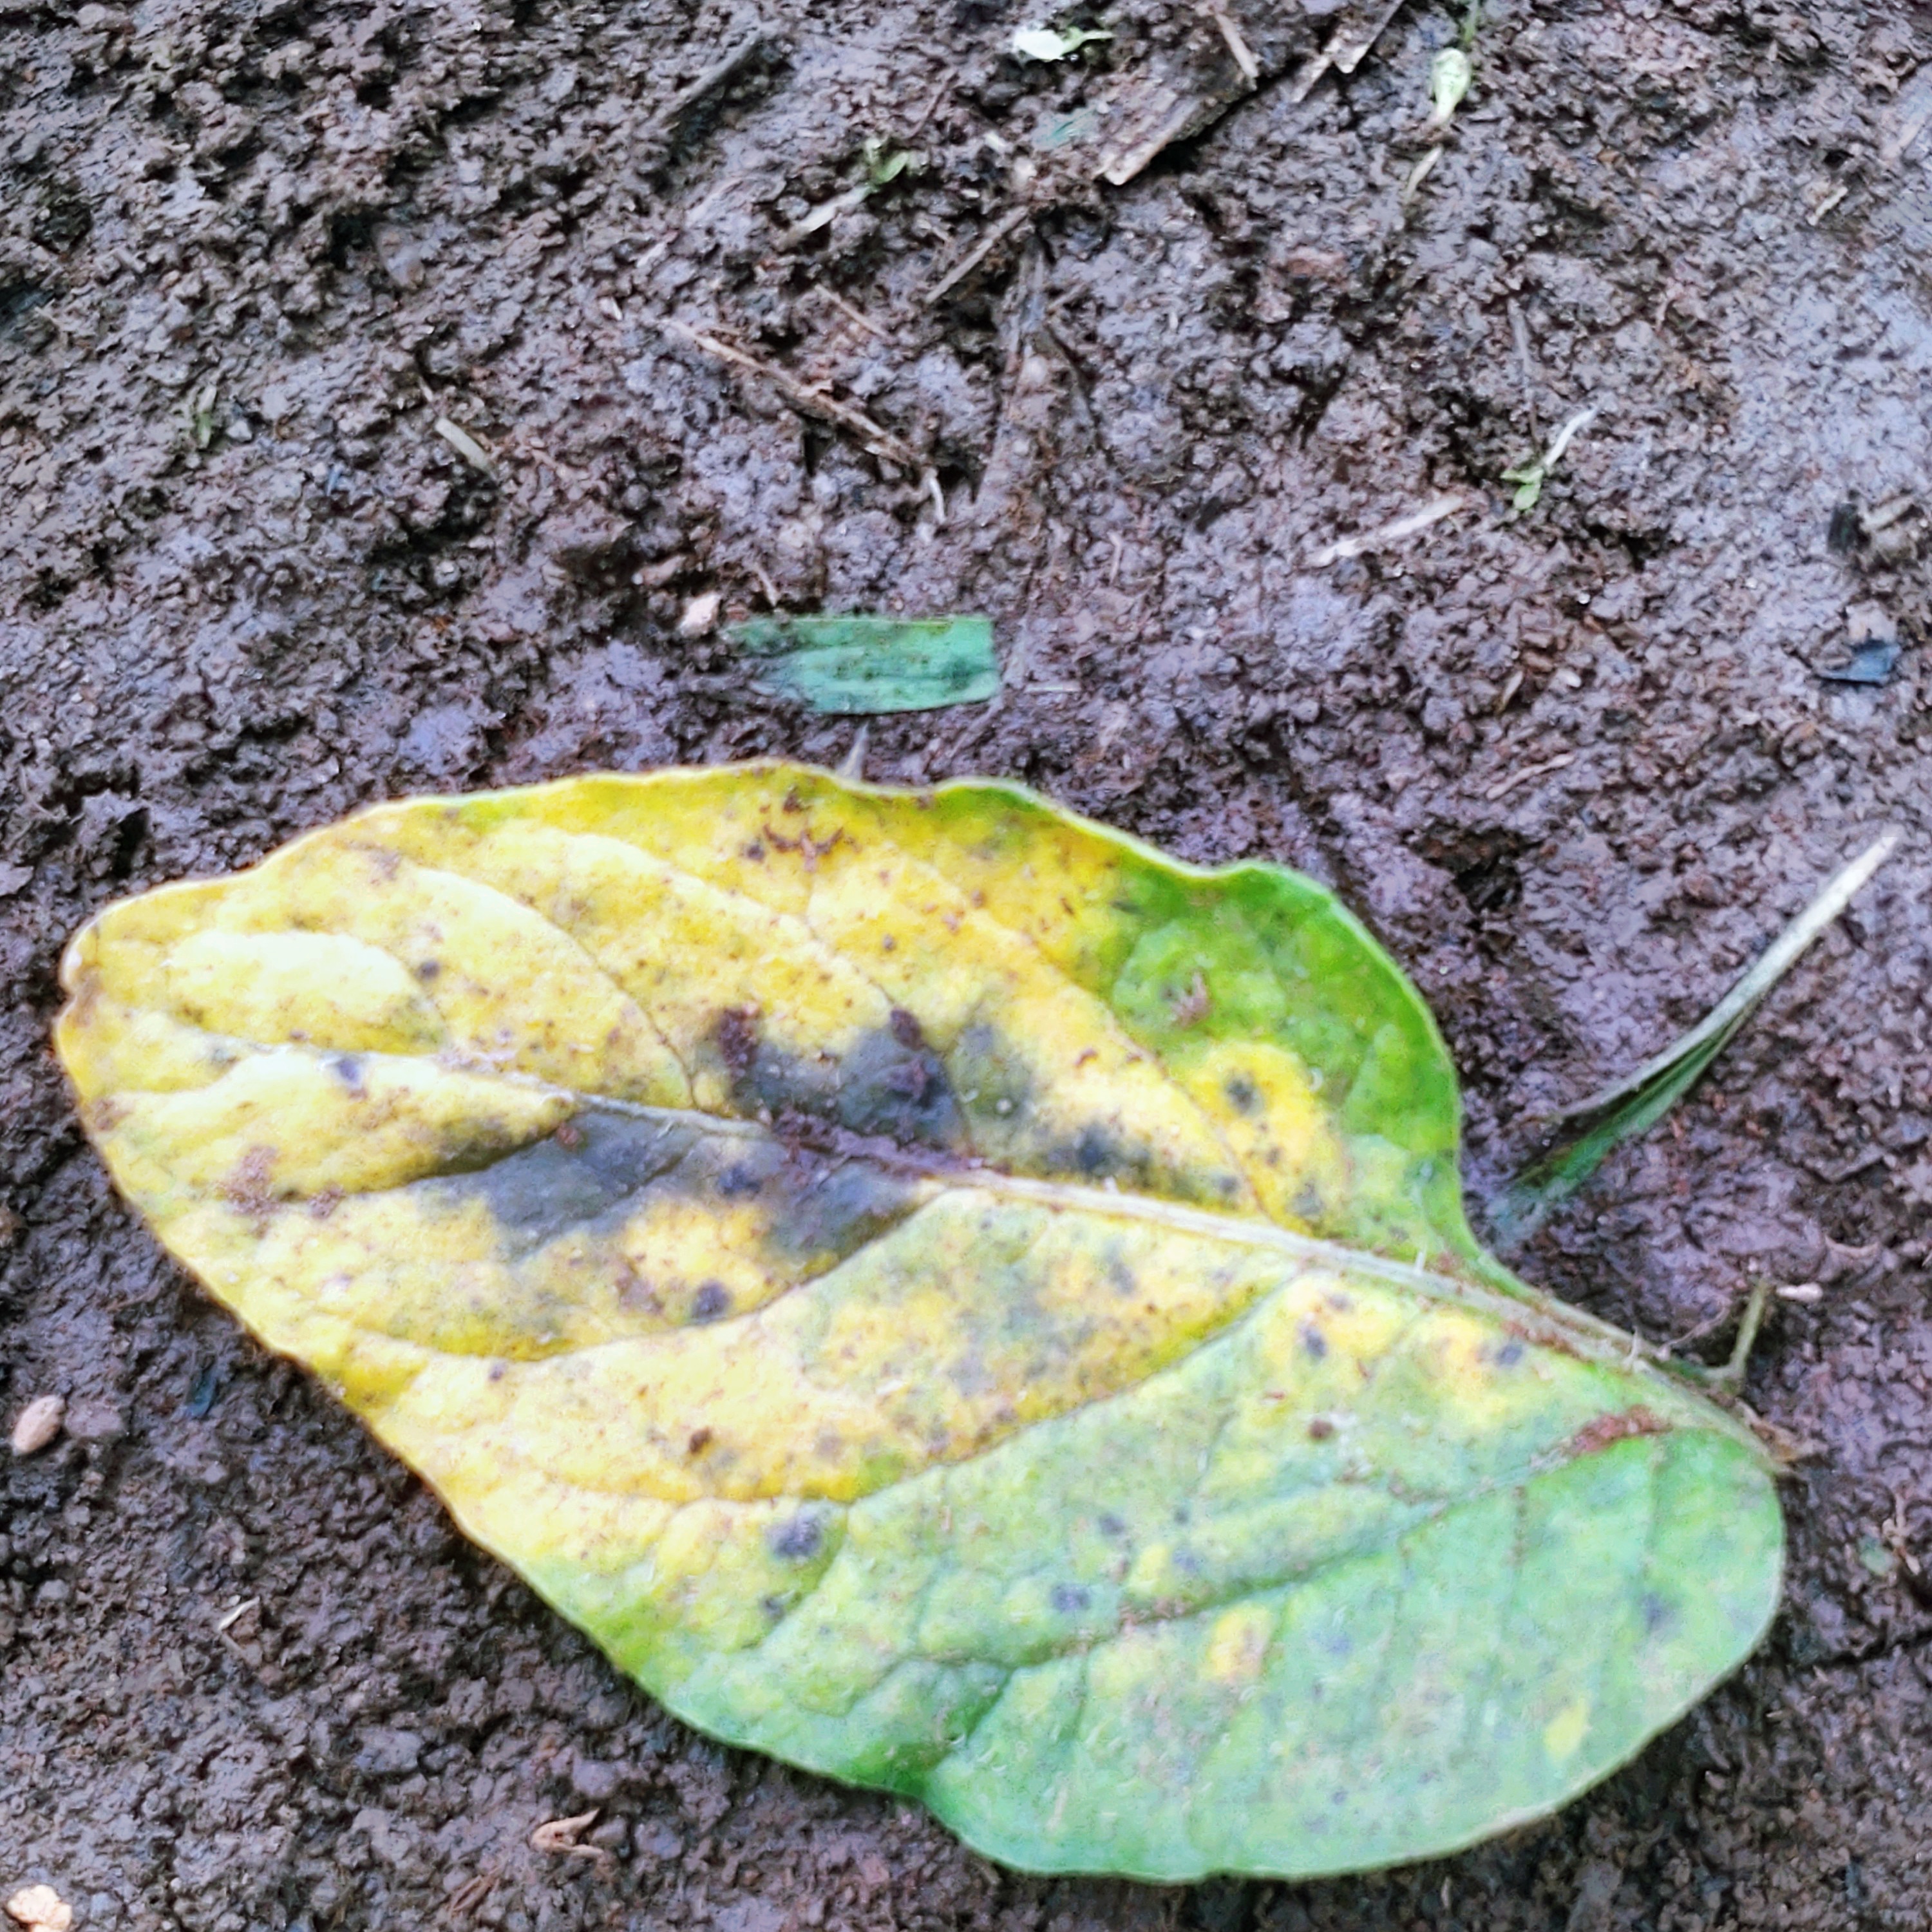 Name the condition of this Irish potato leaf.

late blight
